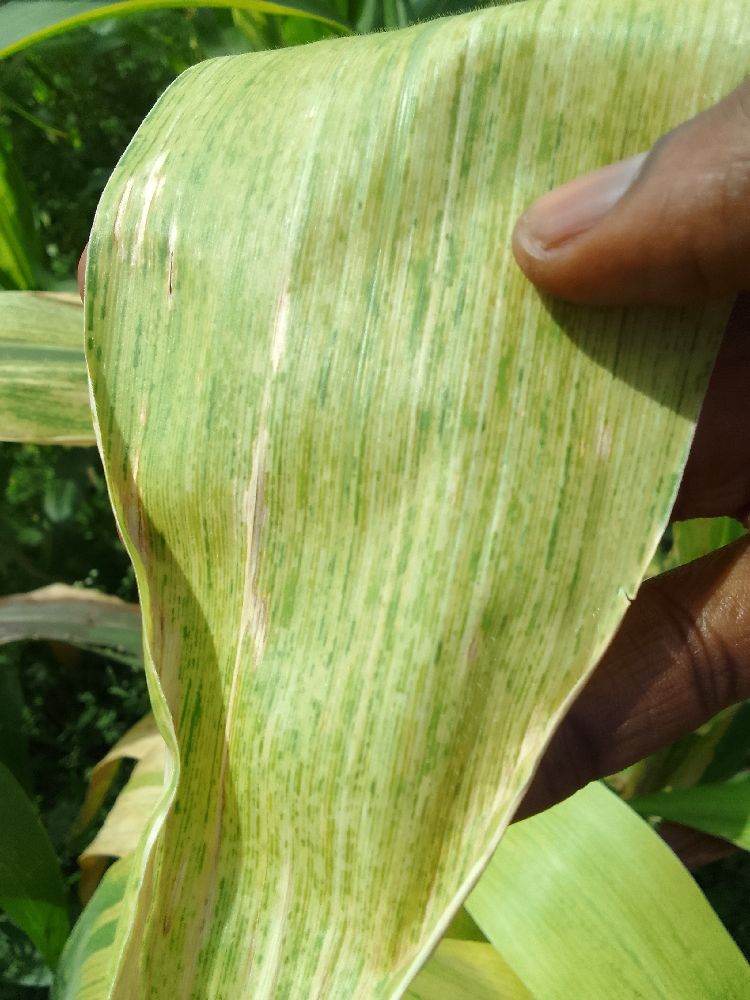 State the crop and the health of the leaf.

maize, maize lethal necrosis
